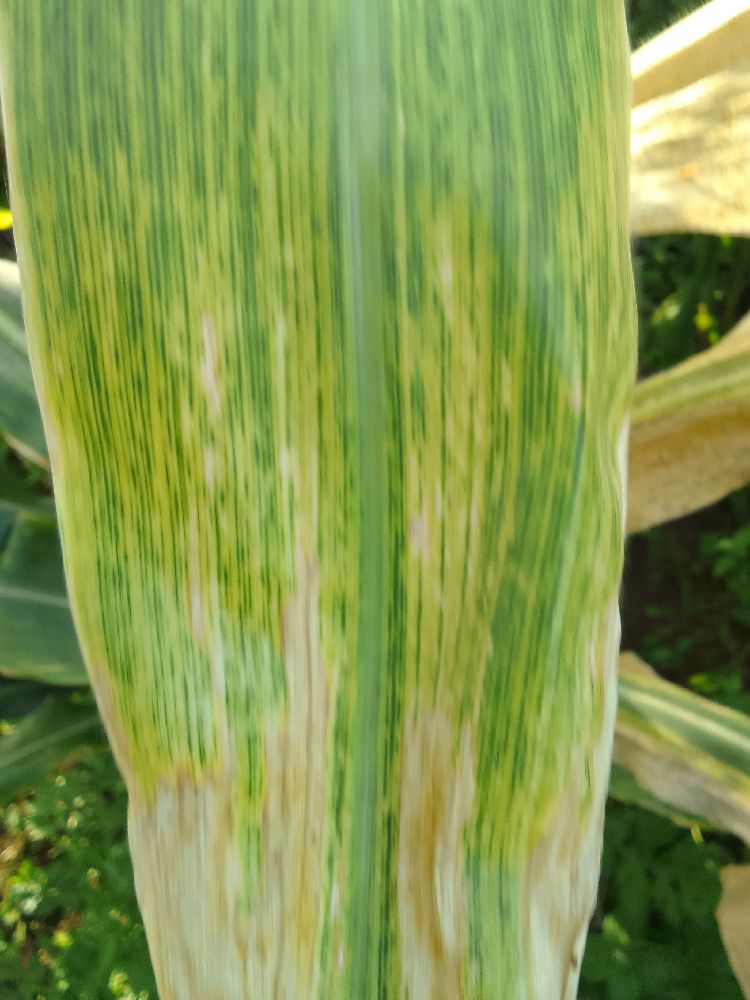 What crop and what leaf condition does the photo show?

maize, maize lethal necrosis
